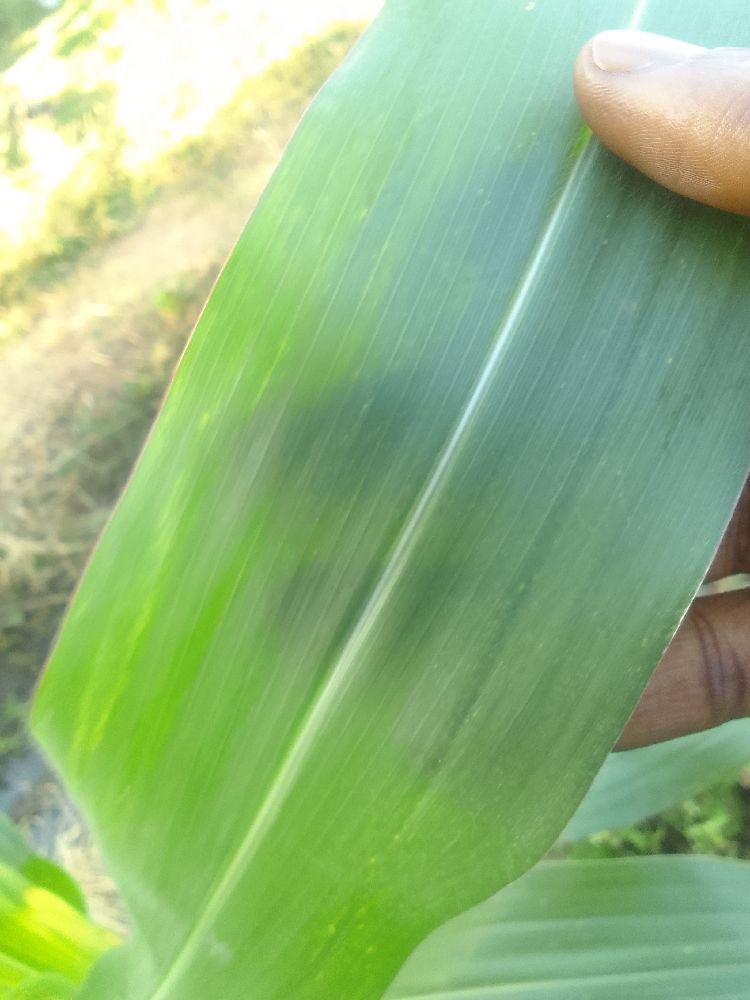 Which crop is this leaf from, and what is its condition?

maize, healthy
